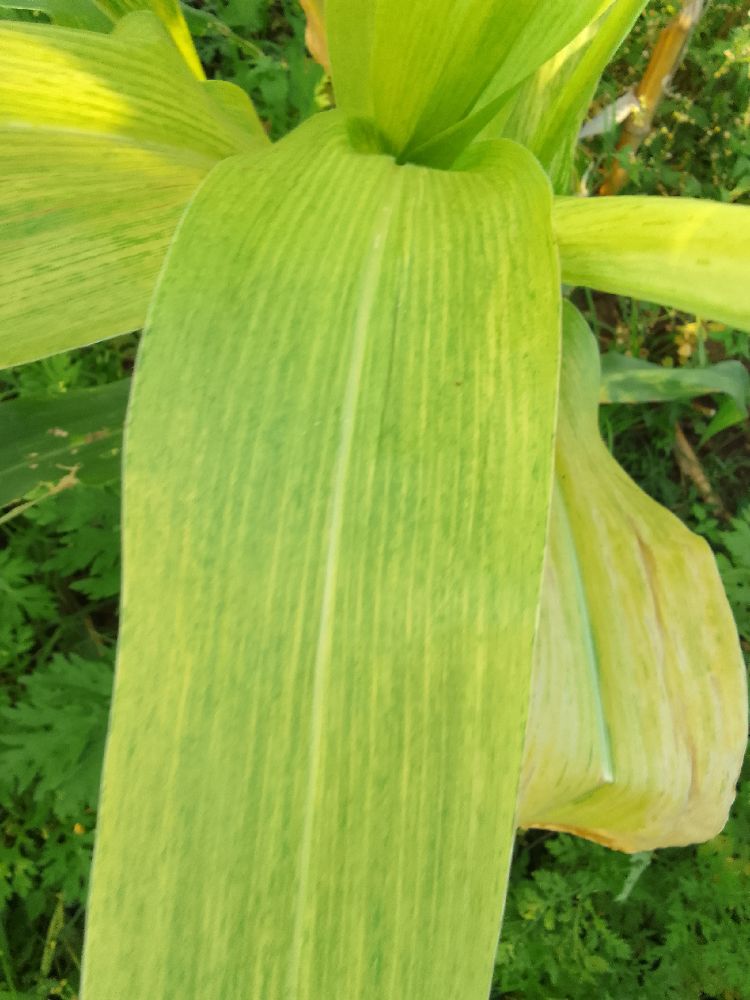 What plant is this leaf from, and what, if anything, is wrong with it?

maize, maize lethal necrosis
